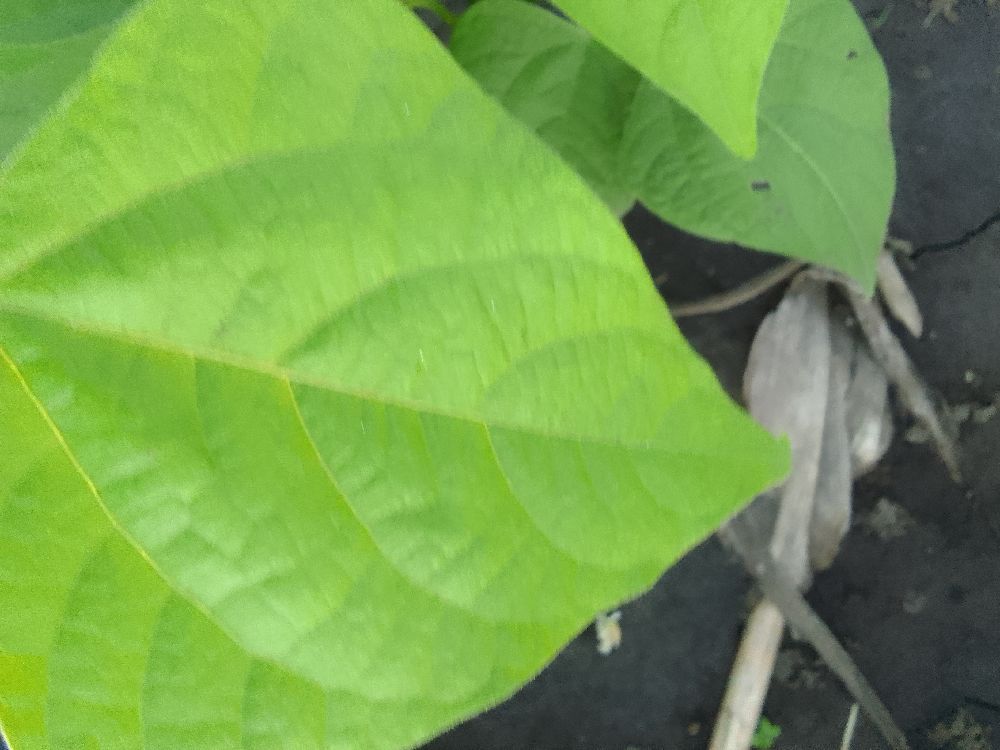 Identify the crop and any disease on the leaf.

common bean, healthy
